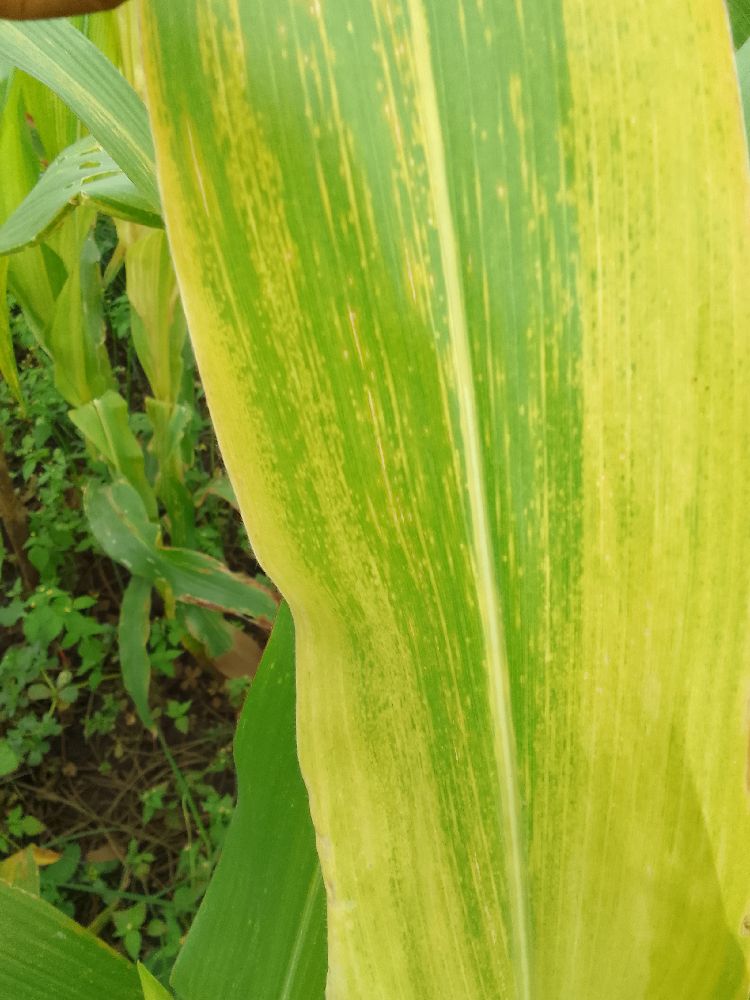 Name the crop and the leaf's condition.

maize, maize lethal necrosis
